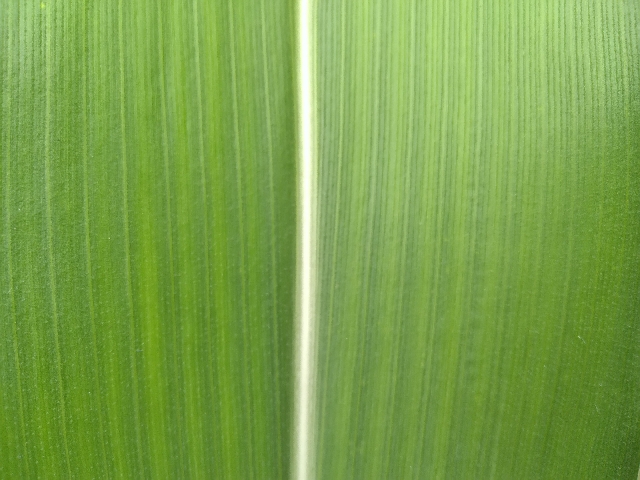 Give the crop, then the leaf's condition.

maize, healthy
